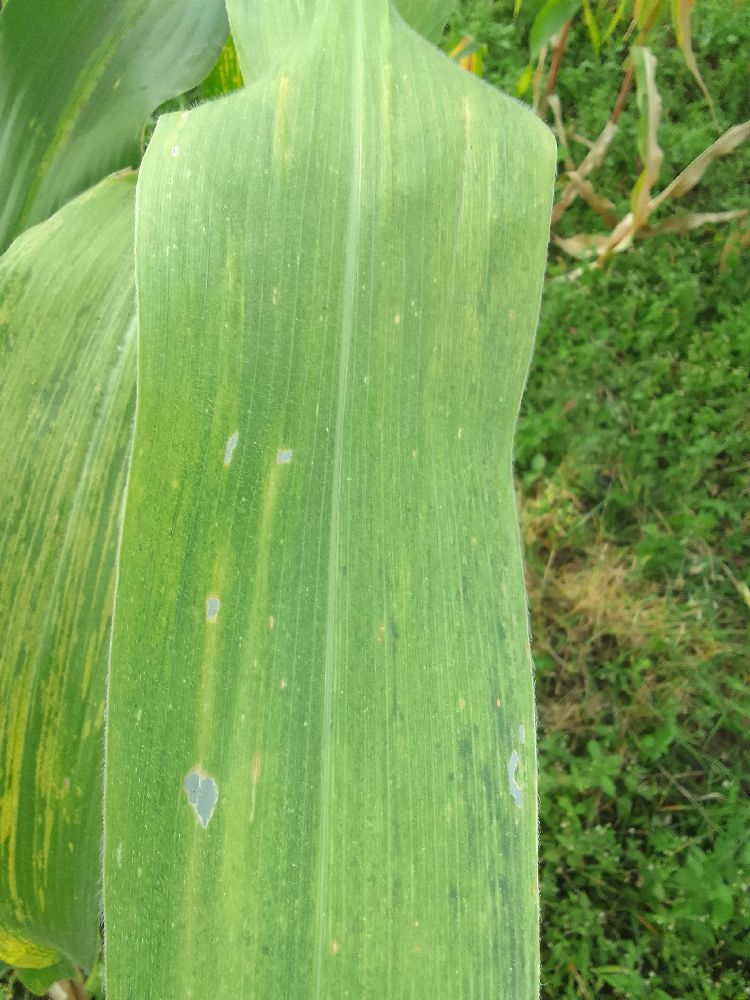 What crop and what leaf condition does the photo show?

maize, maize lethal necrosis
